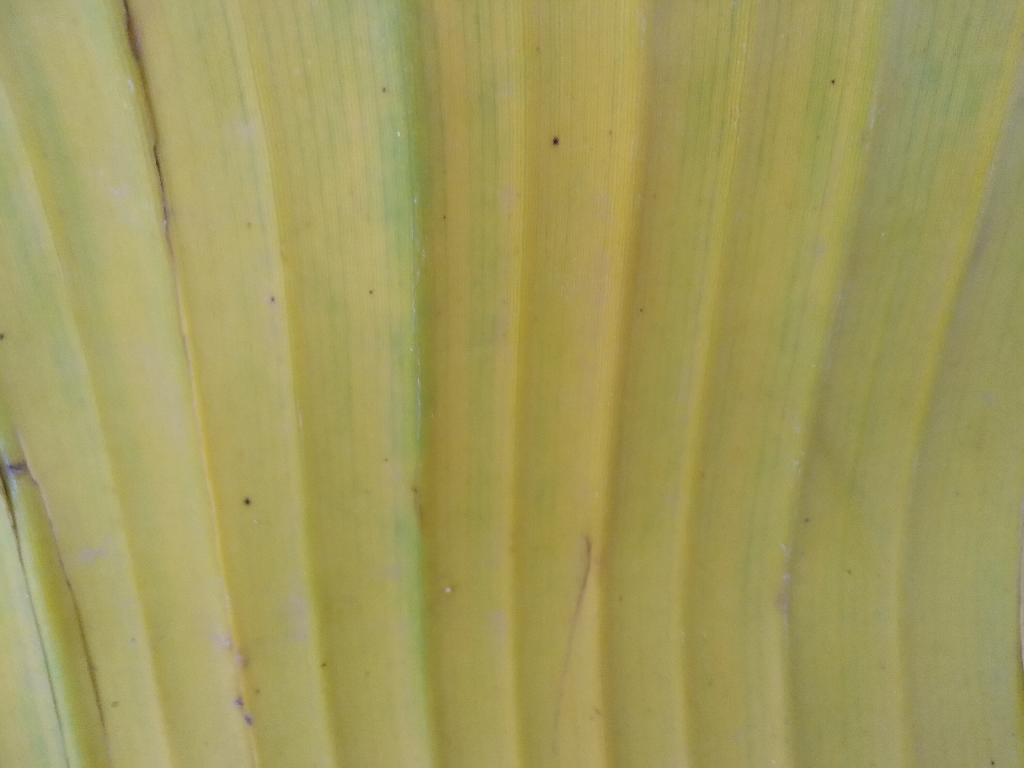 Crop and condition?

banana, fusarium wilt race 1
